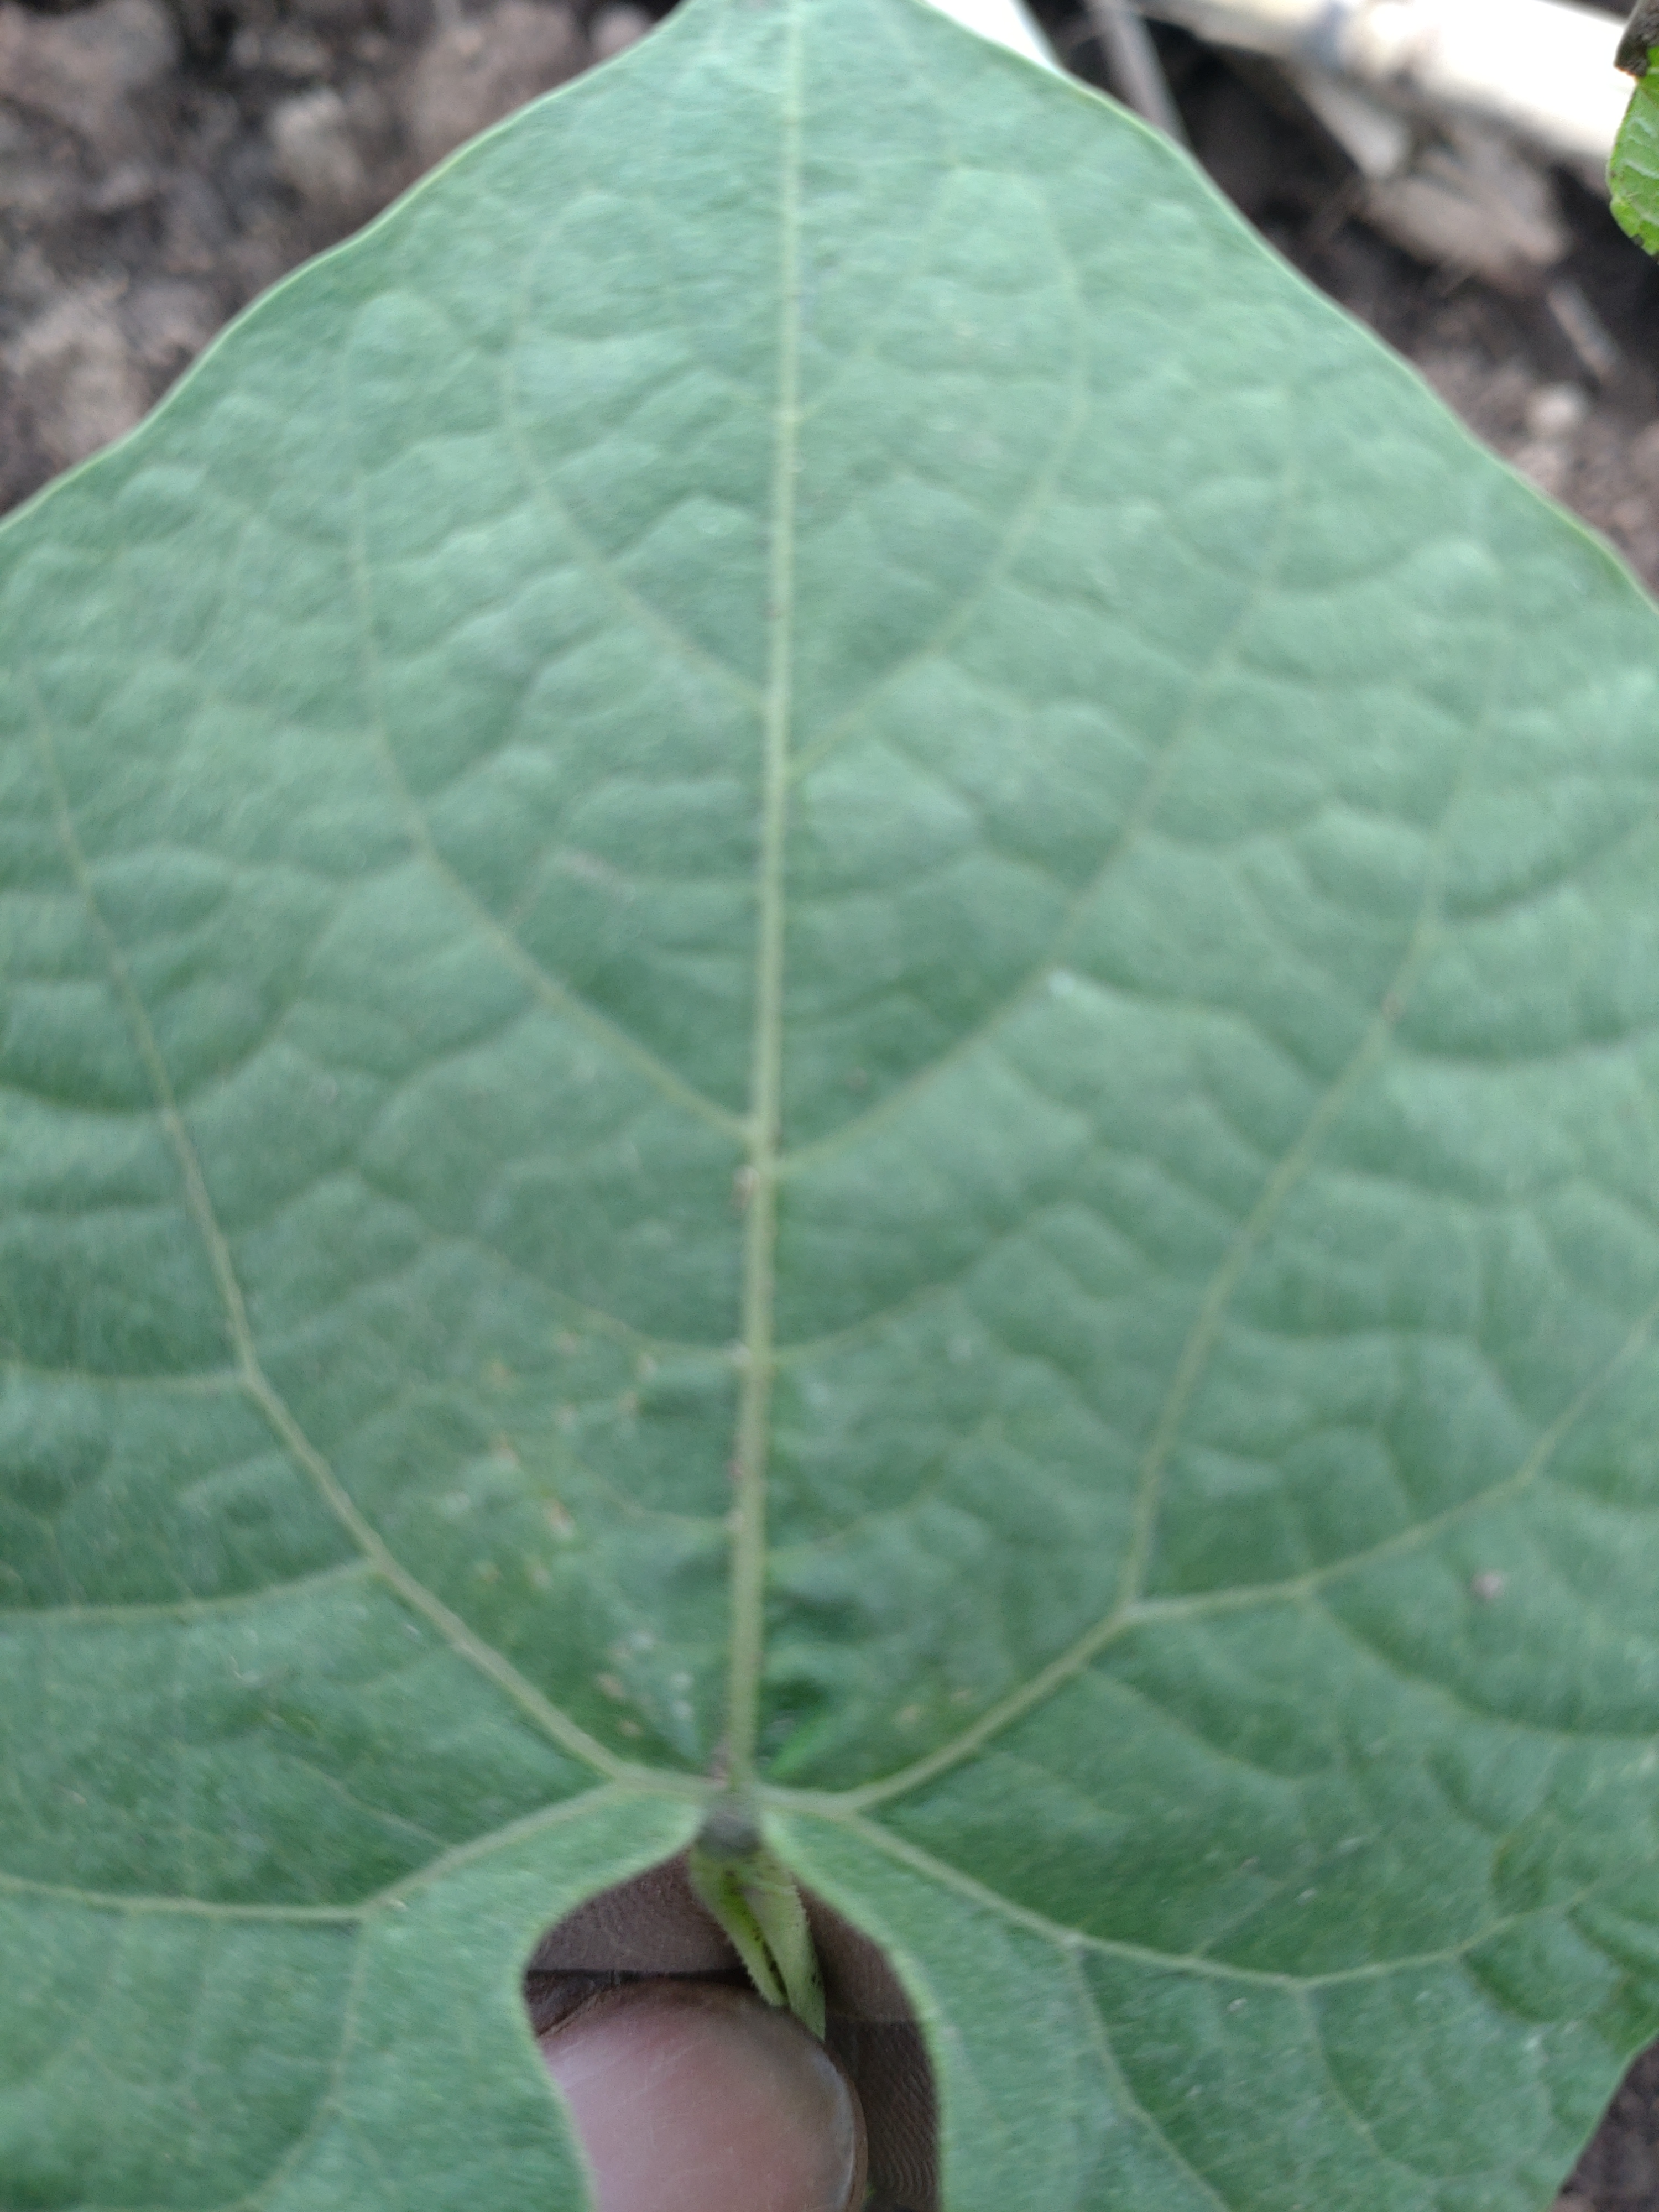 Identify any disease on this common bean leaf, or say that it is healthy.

healthy
